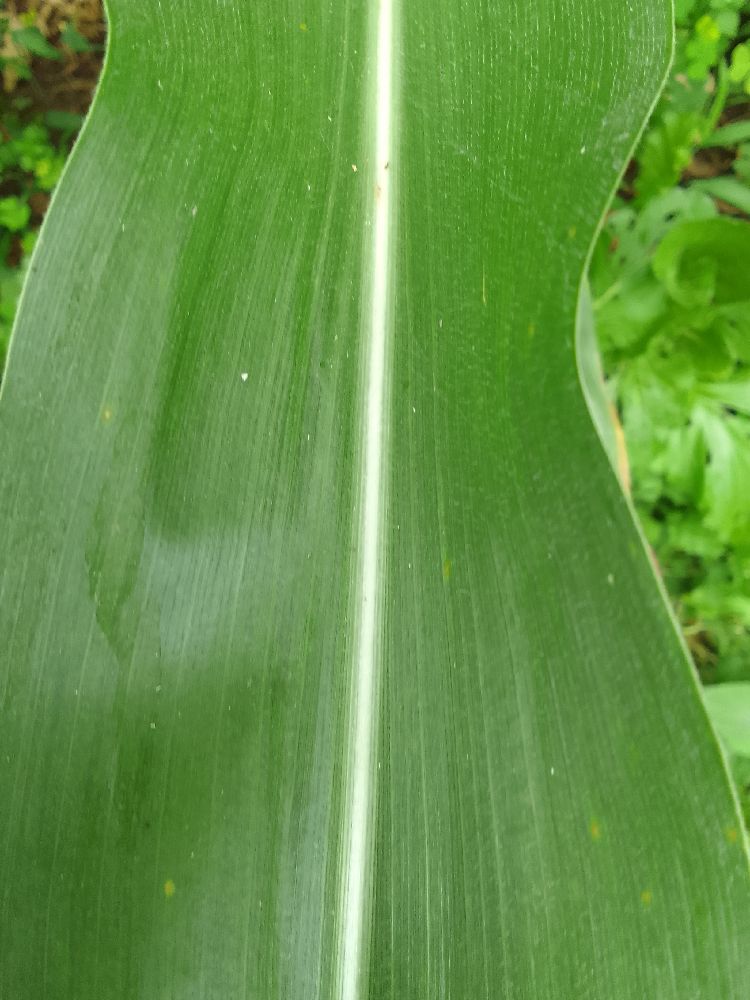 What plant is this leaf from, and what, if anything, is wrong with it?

maize, healthy
